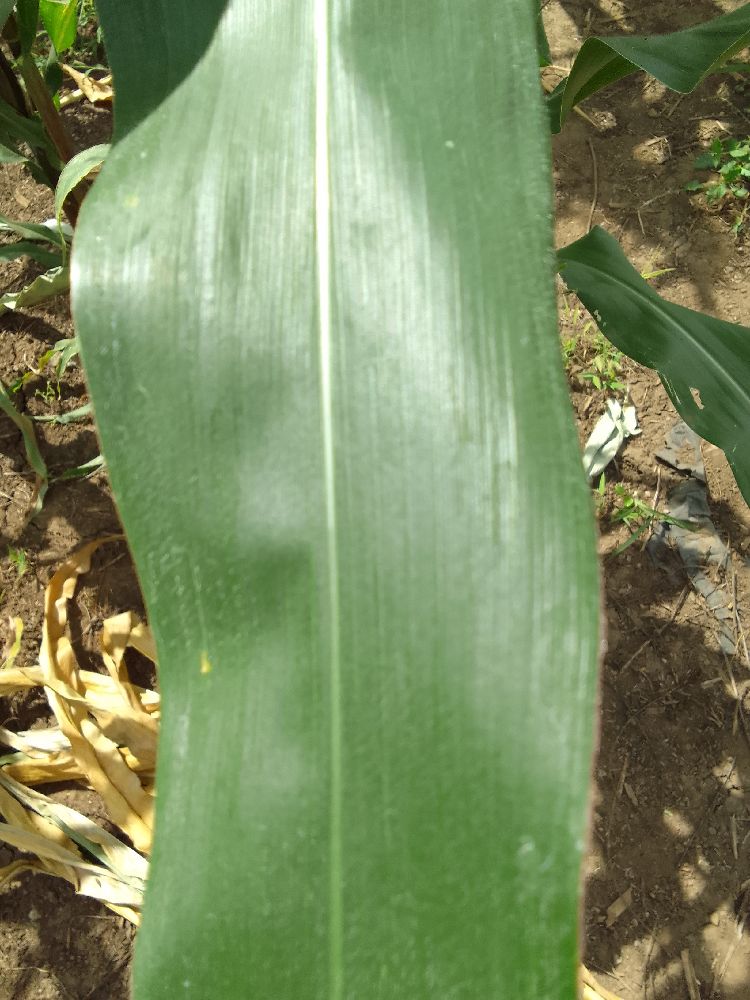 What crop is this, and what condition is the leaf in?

maize, healthy
